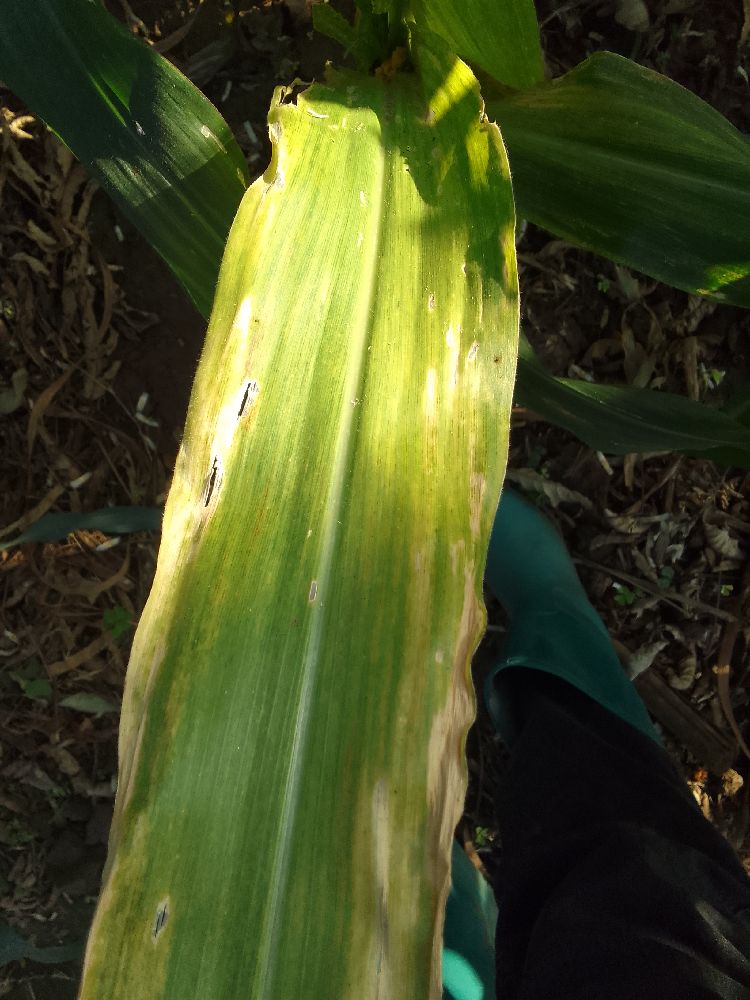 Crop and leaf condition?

maize, maize lethal necrosis
